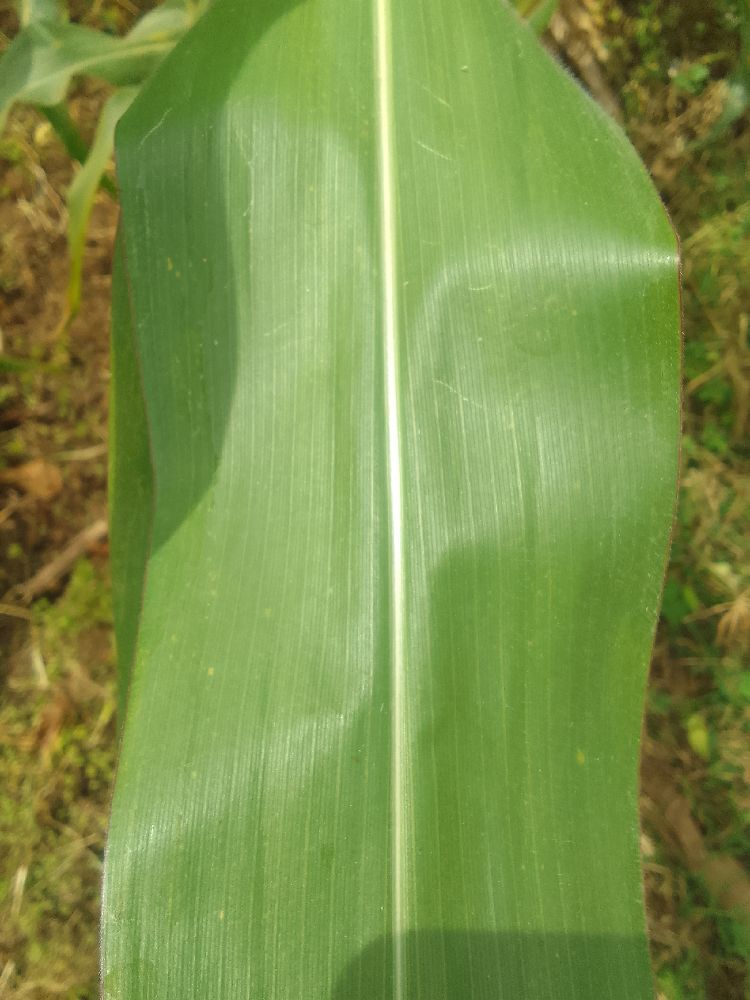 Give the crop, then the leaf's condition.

maize, healthy
